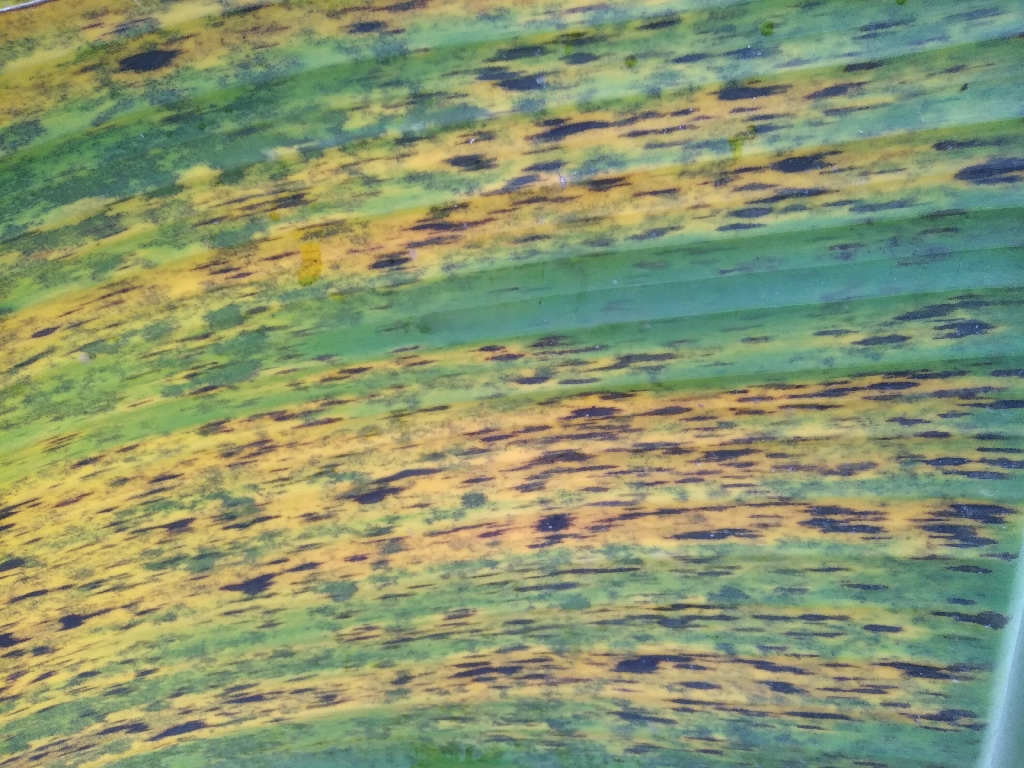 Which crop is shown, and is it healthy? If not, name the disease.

banana, black sigatoka
